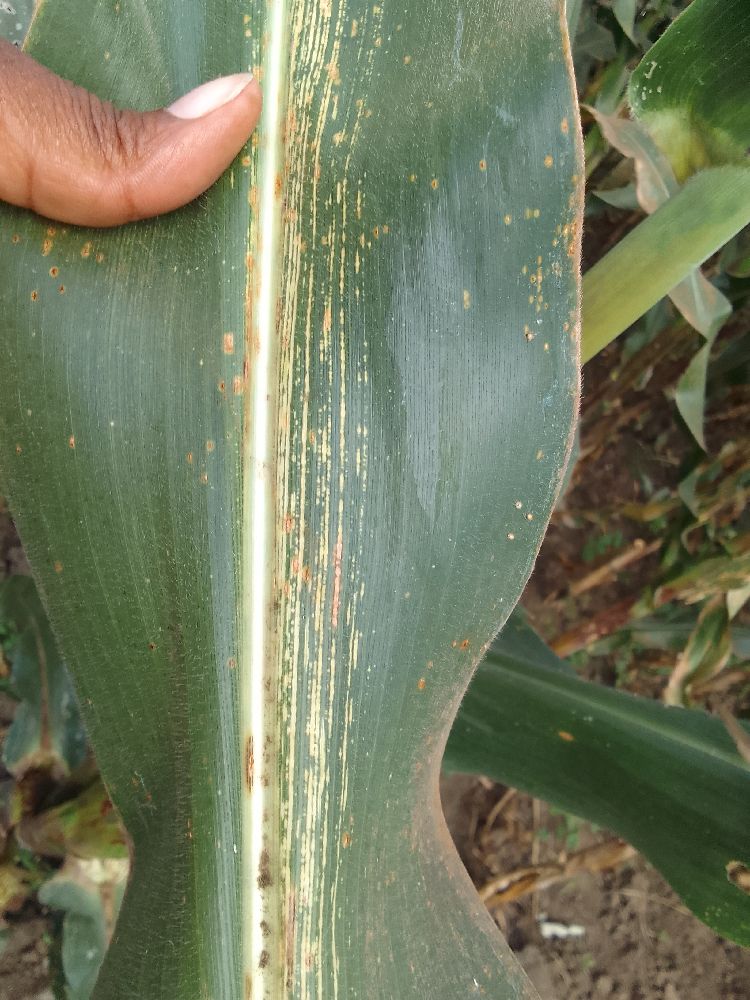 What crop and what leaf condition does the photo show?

maize, maize streak virus
